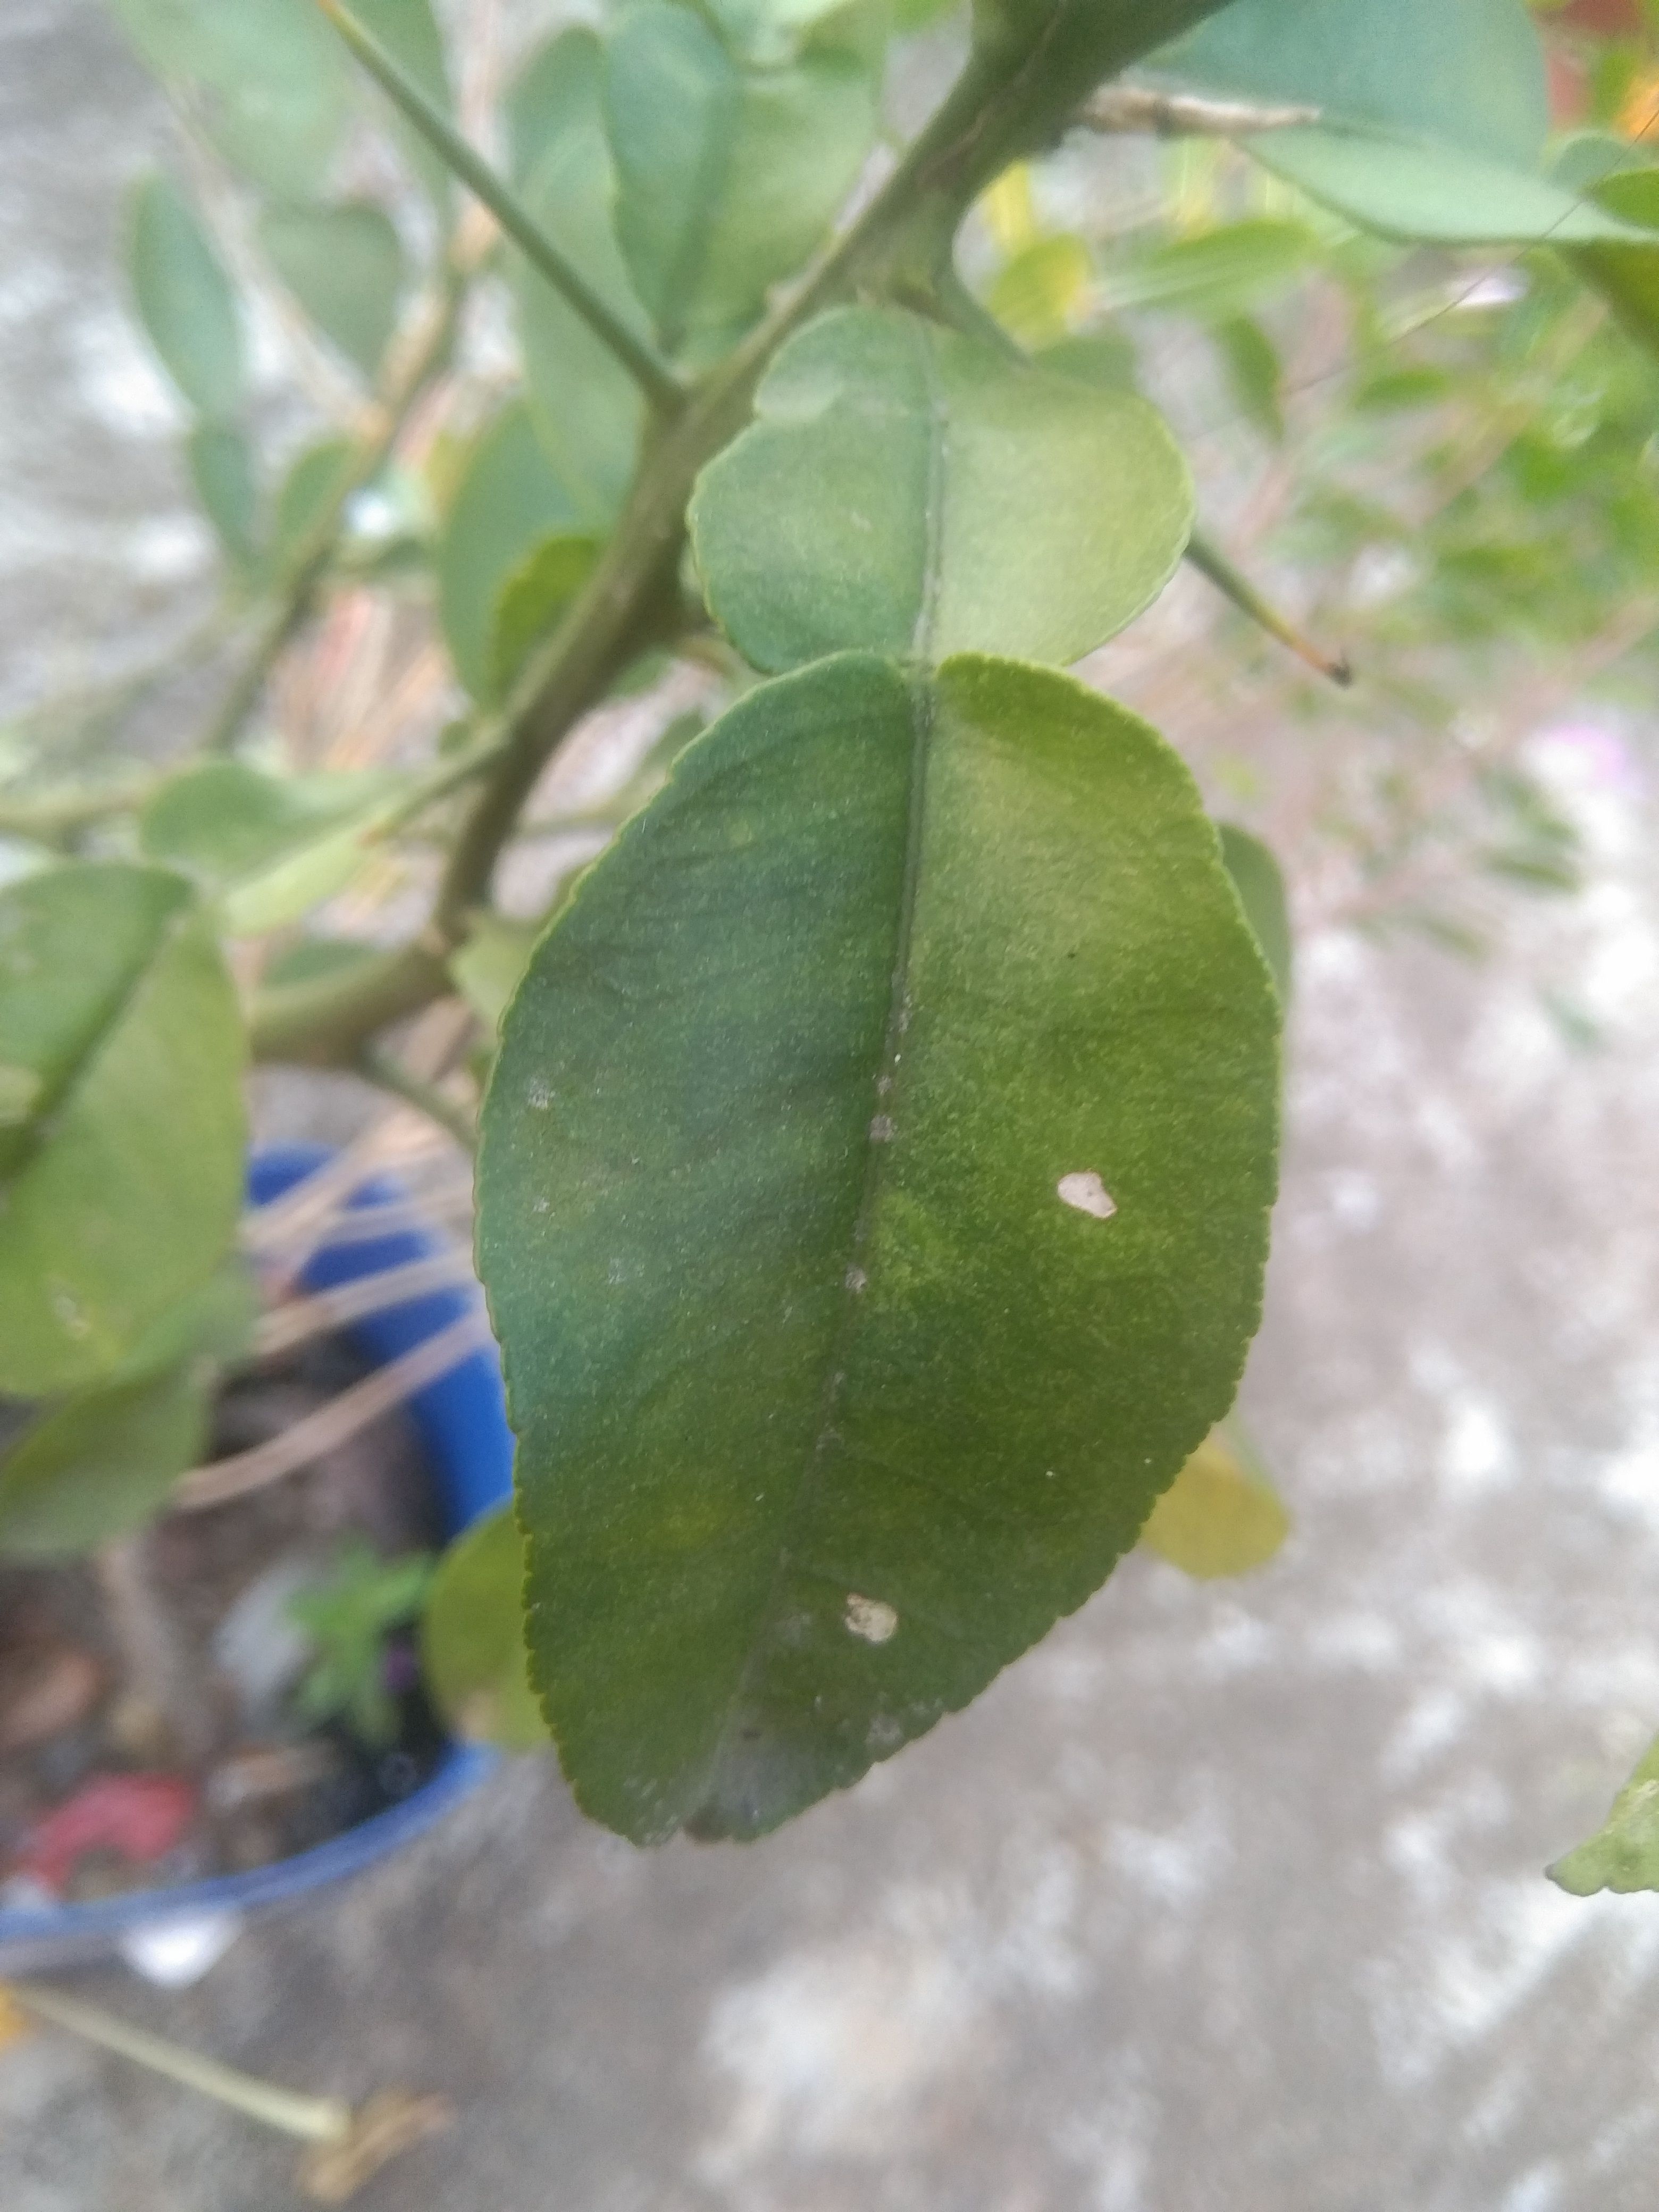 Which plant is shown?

lemon
